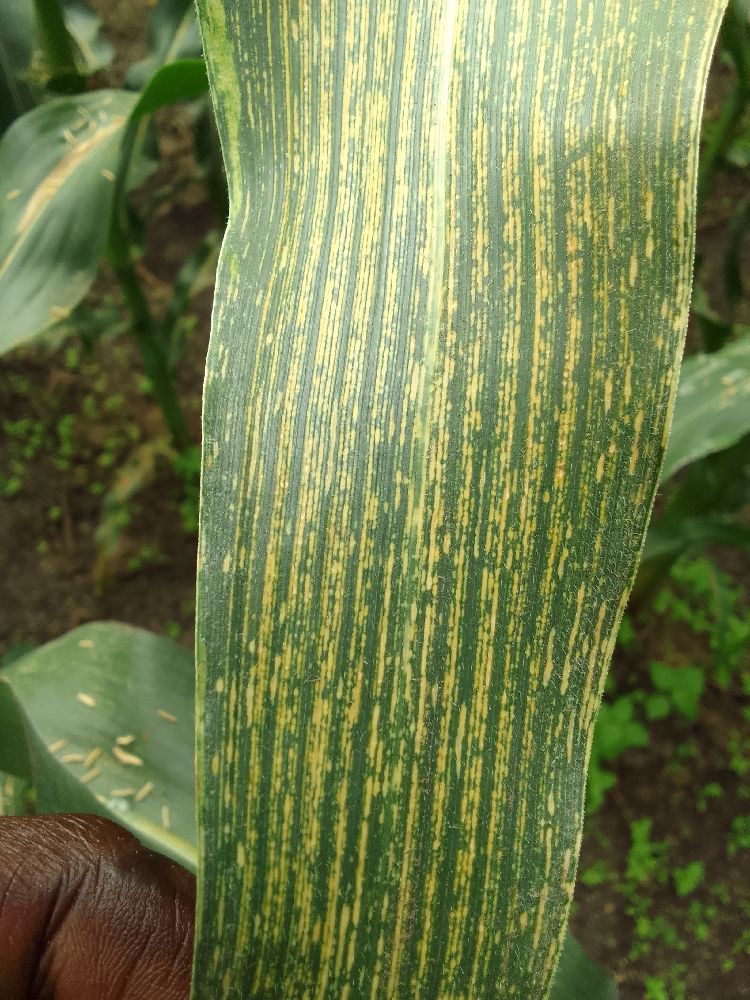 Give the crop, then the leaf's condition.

maize, maize streak virus
